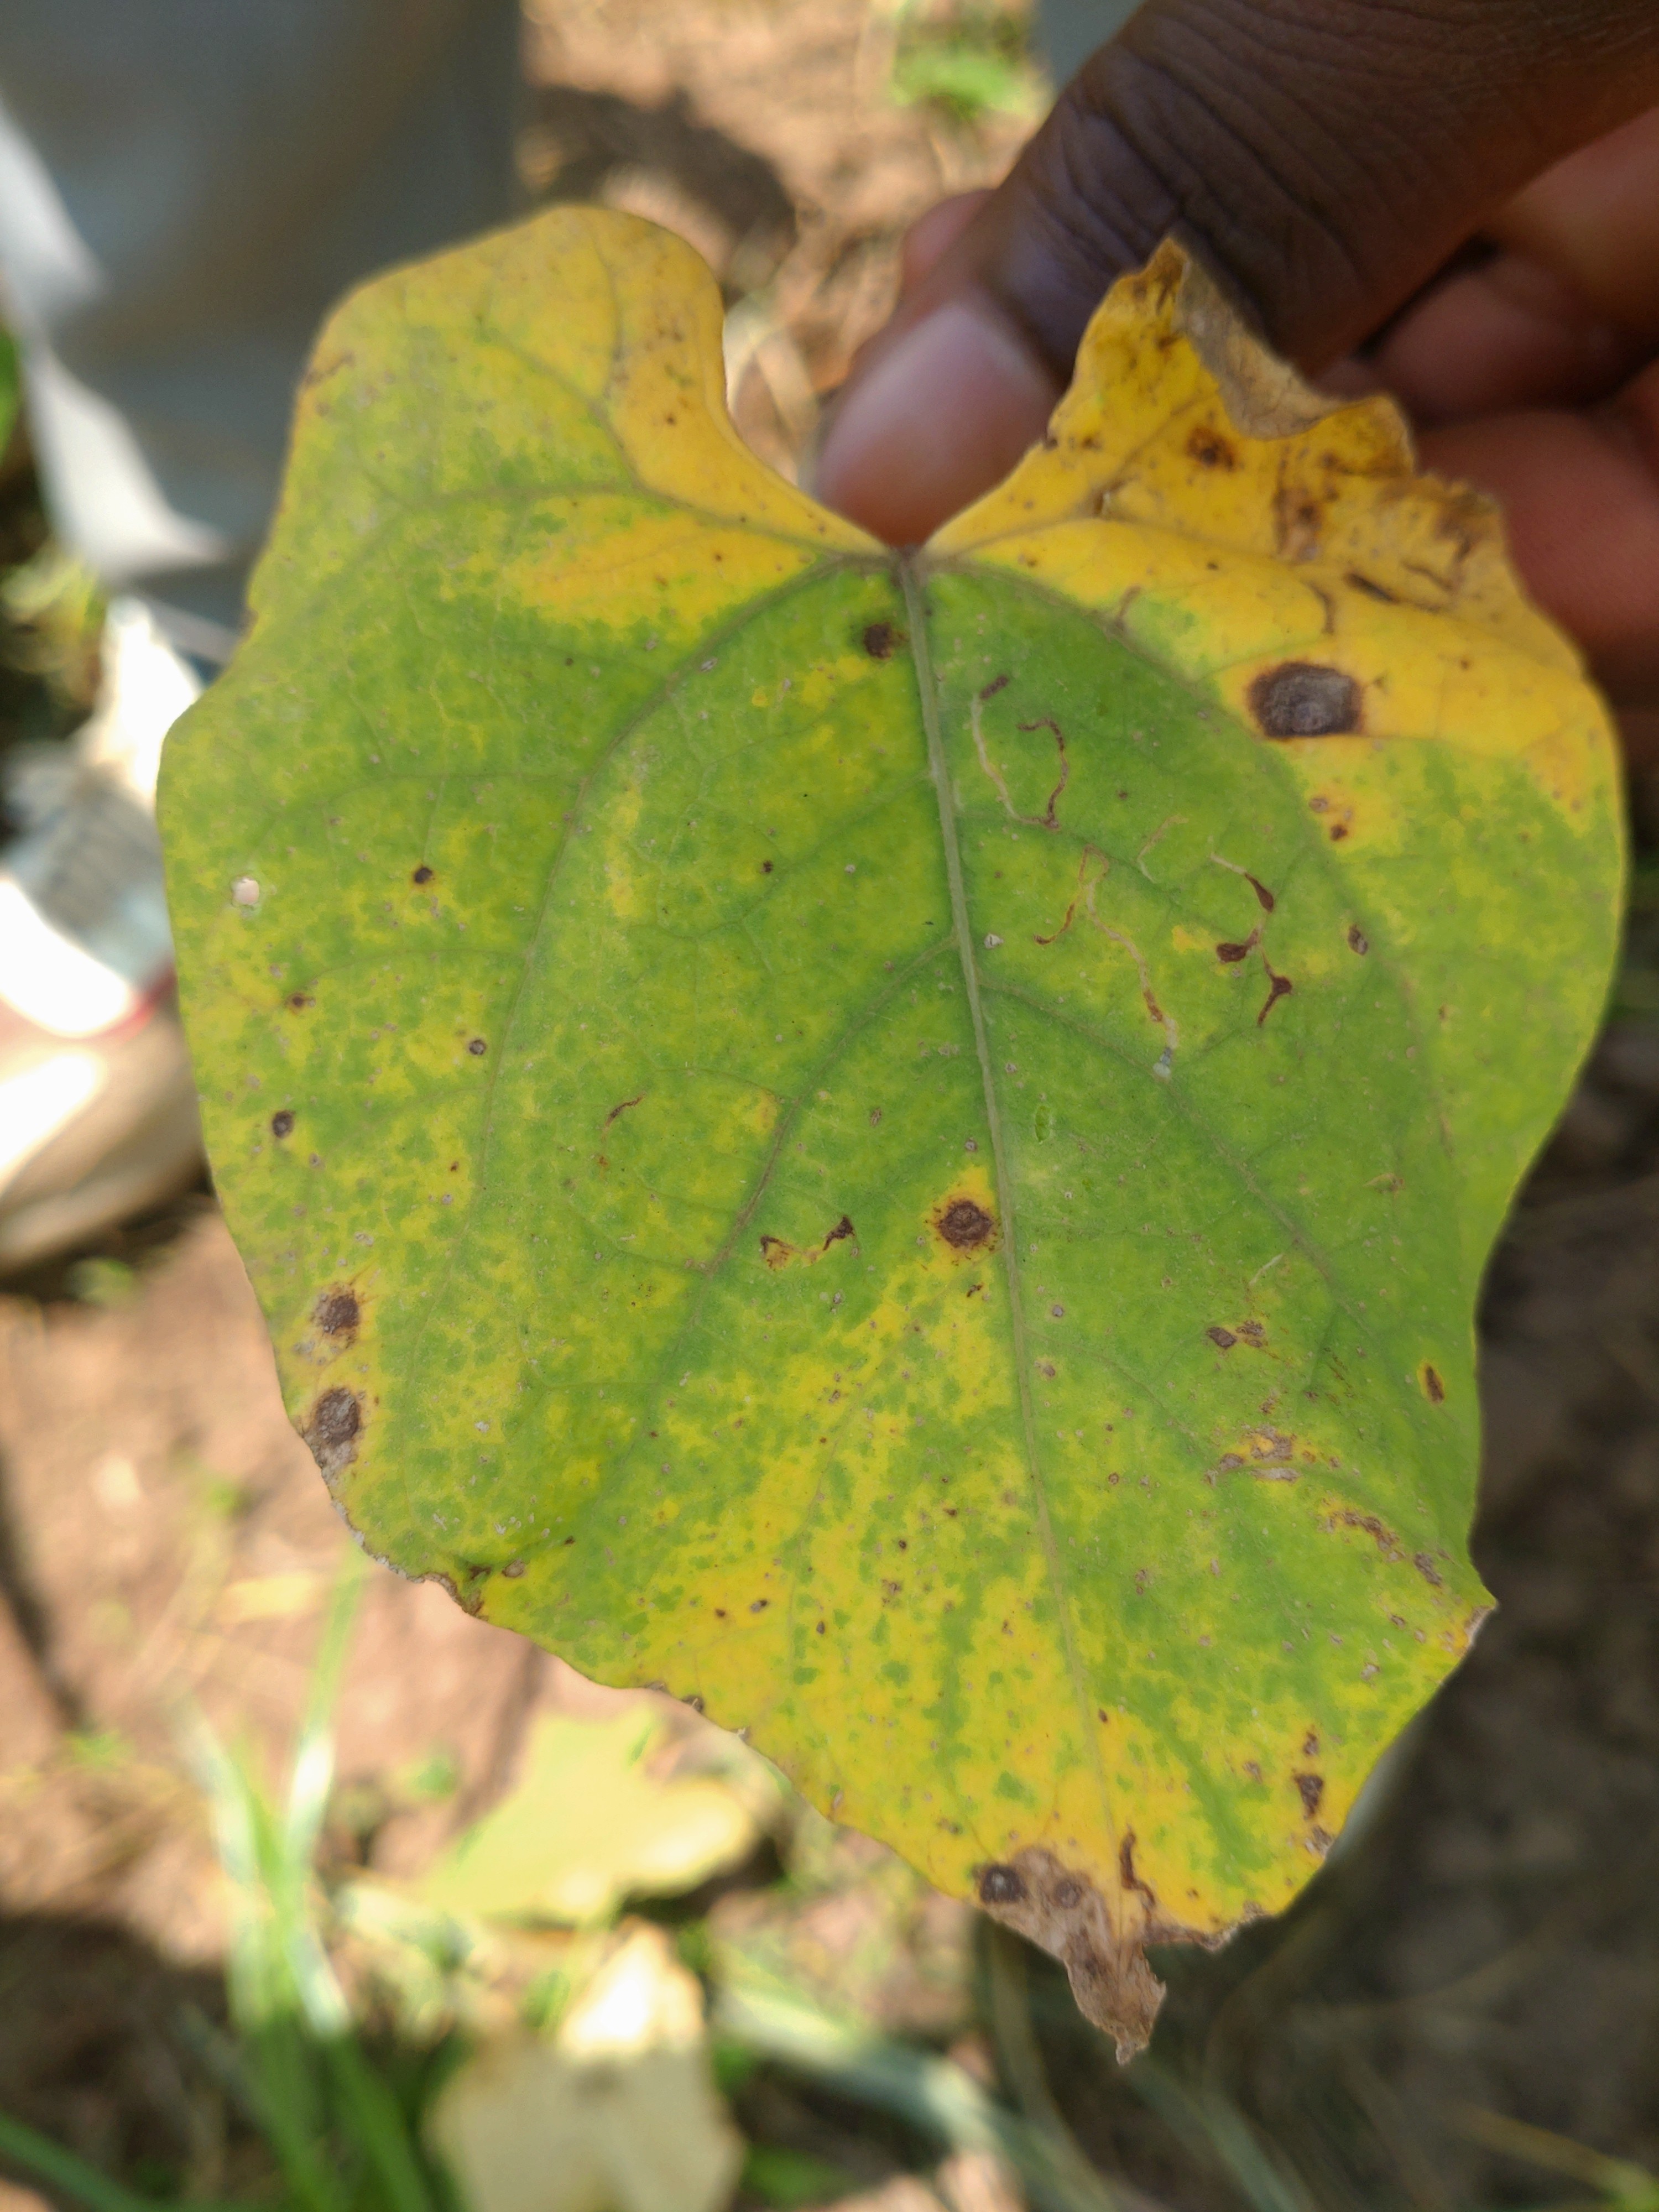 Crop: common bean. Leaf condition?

rust
